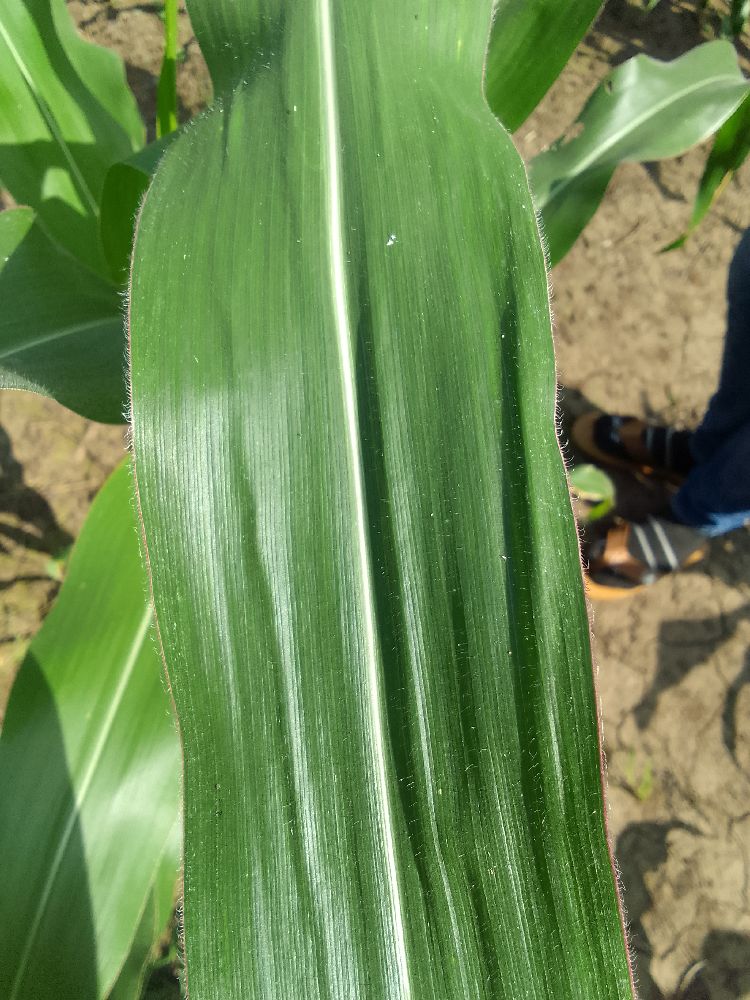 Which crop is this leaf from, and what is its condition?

maize, healthy
